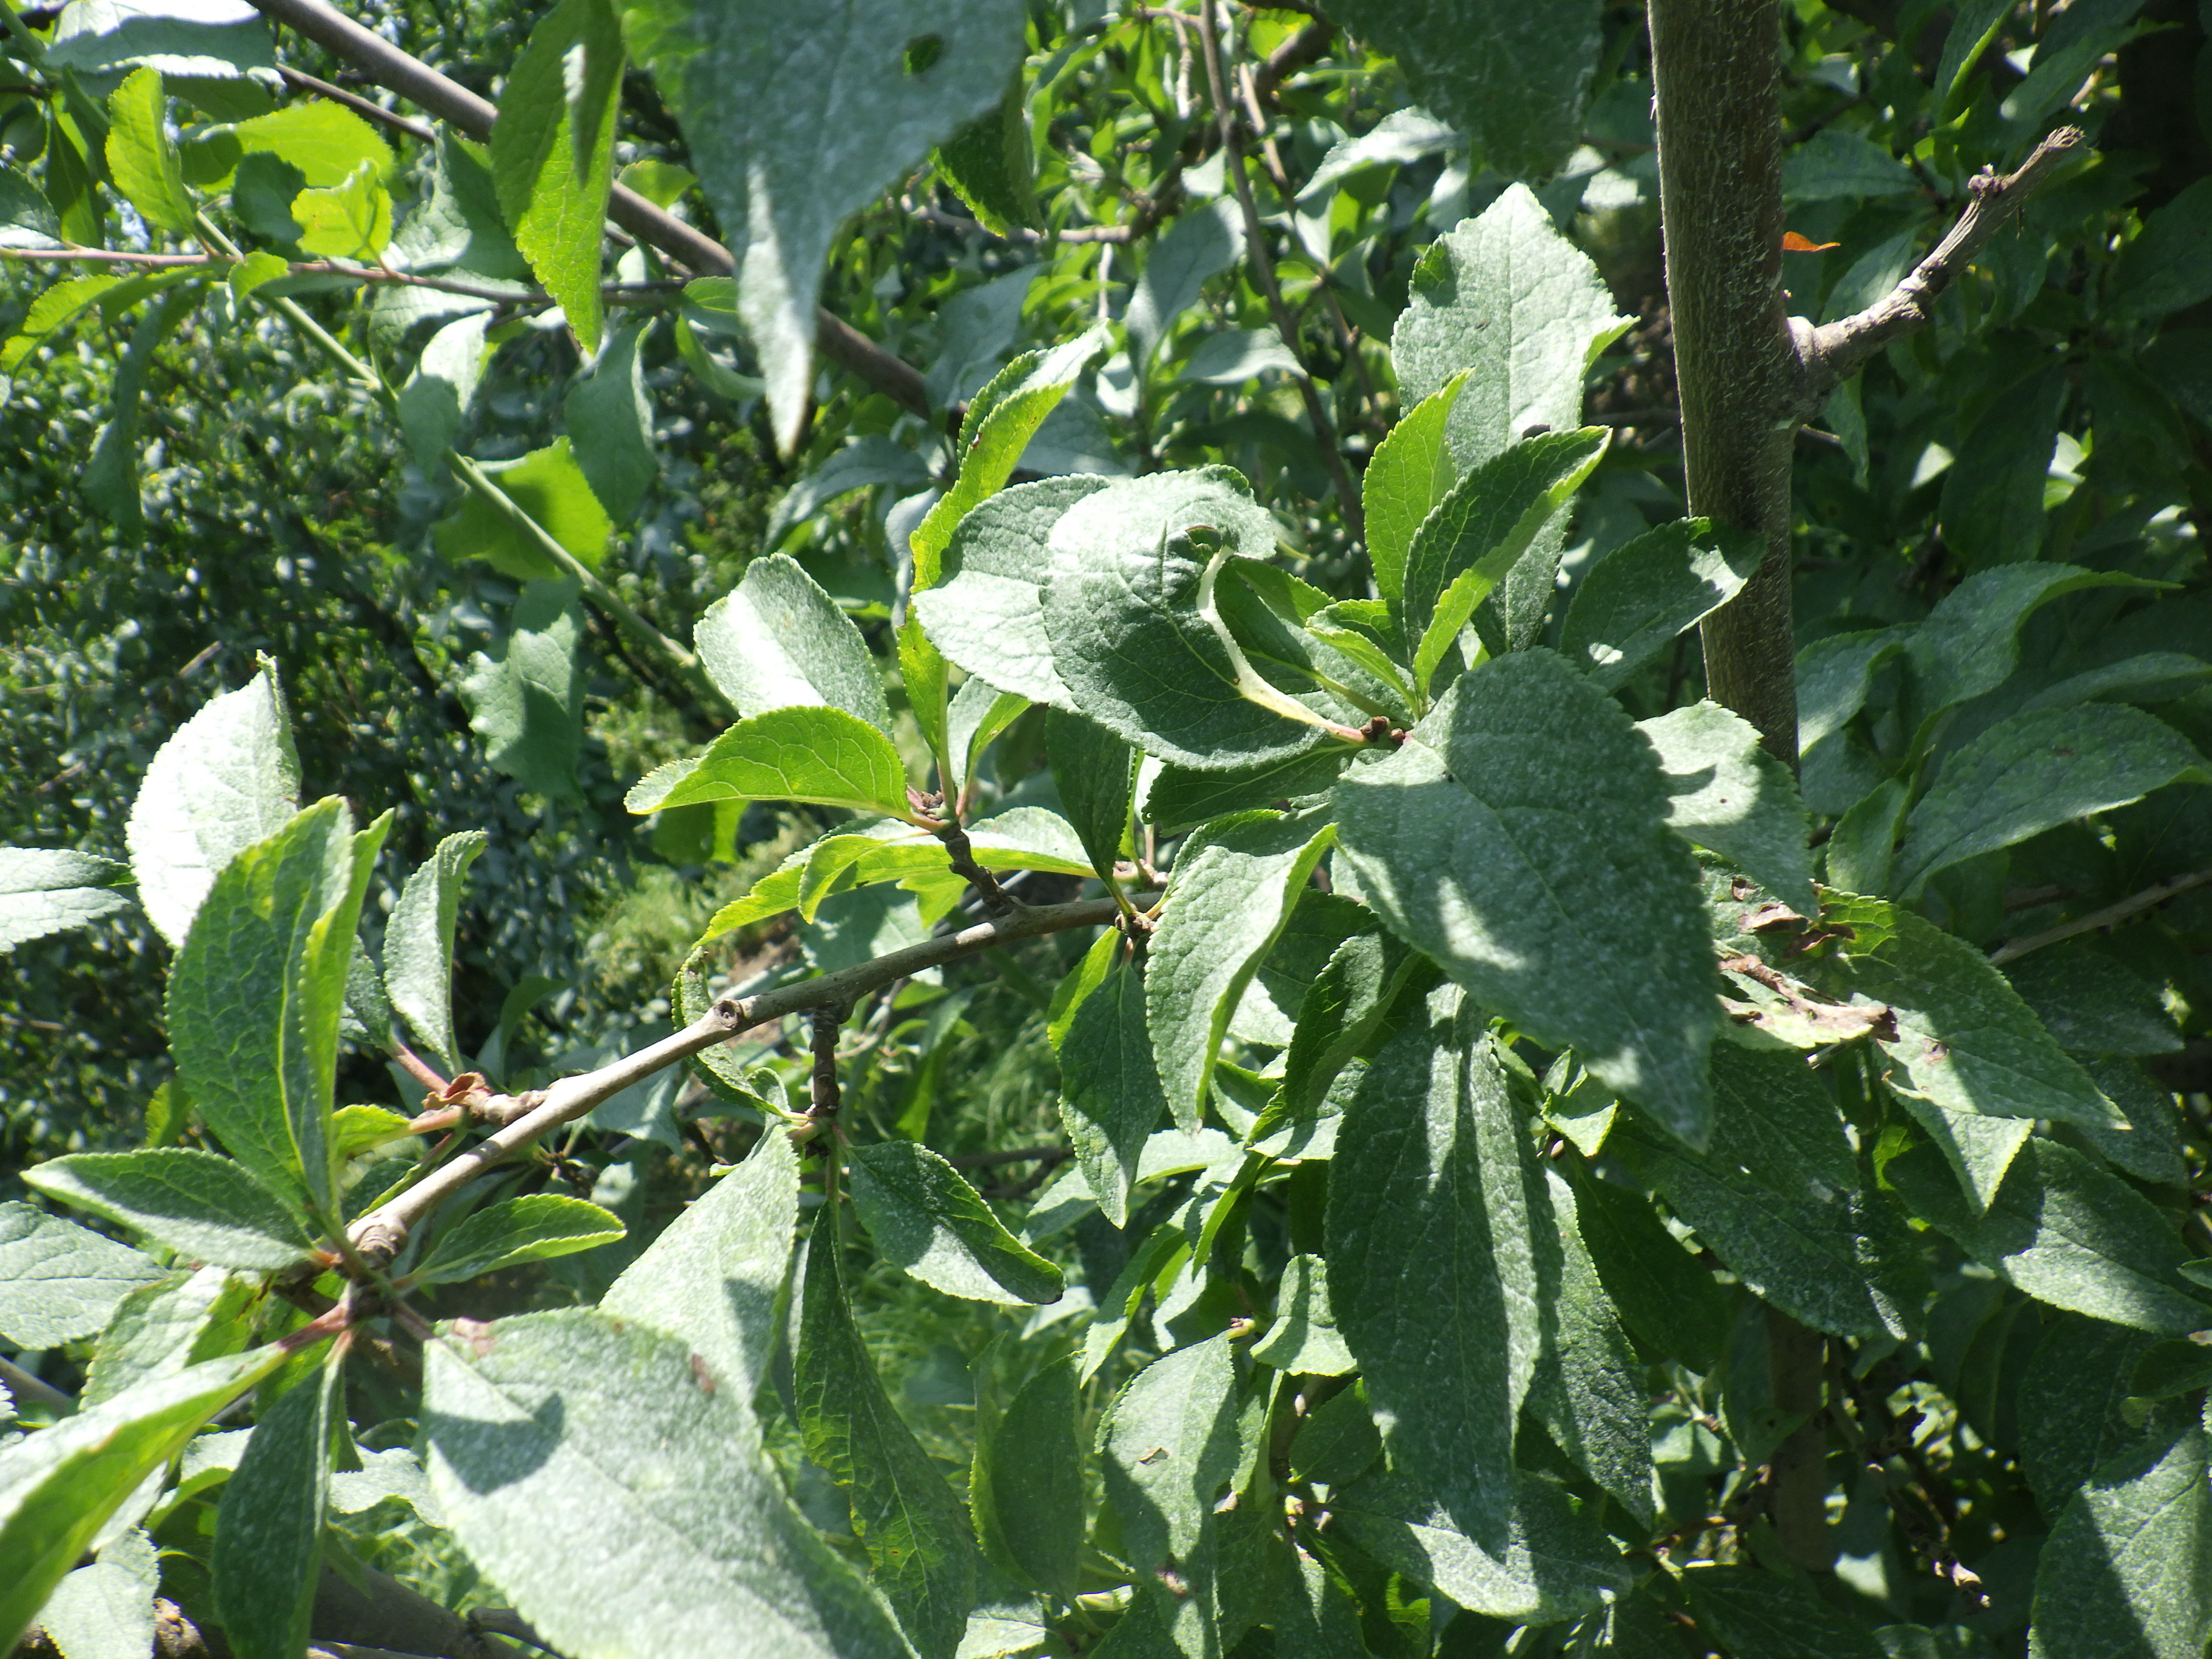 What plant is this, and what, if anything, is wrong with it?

plum, shot hole disease
